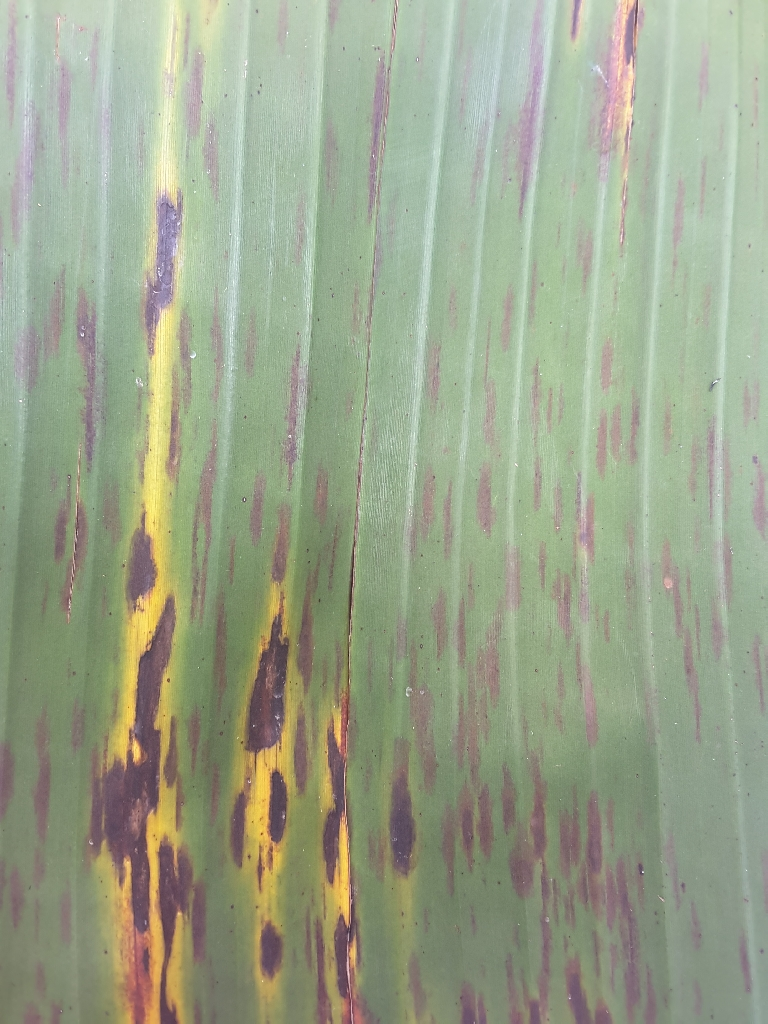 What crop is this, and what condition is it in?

banana, black sigatoka
